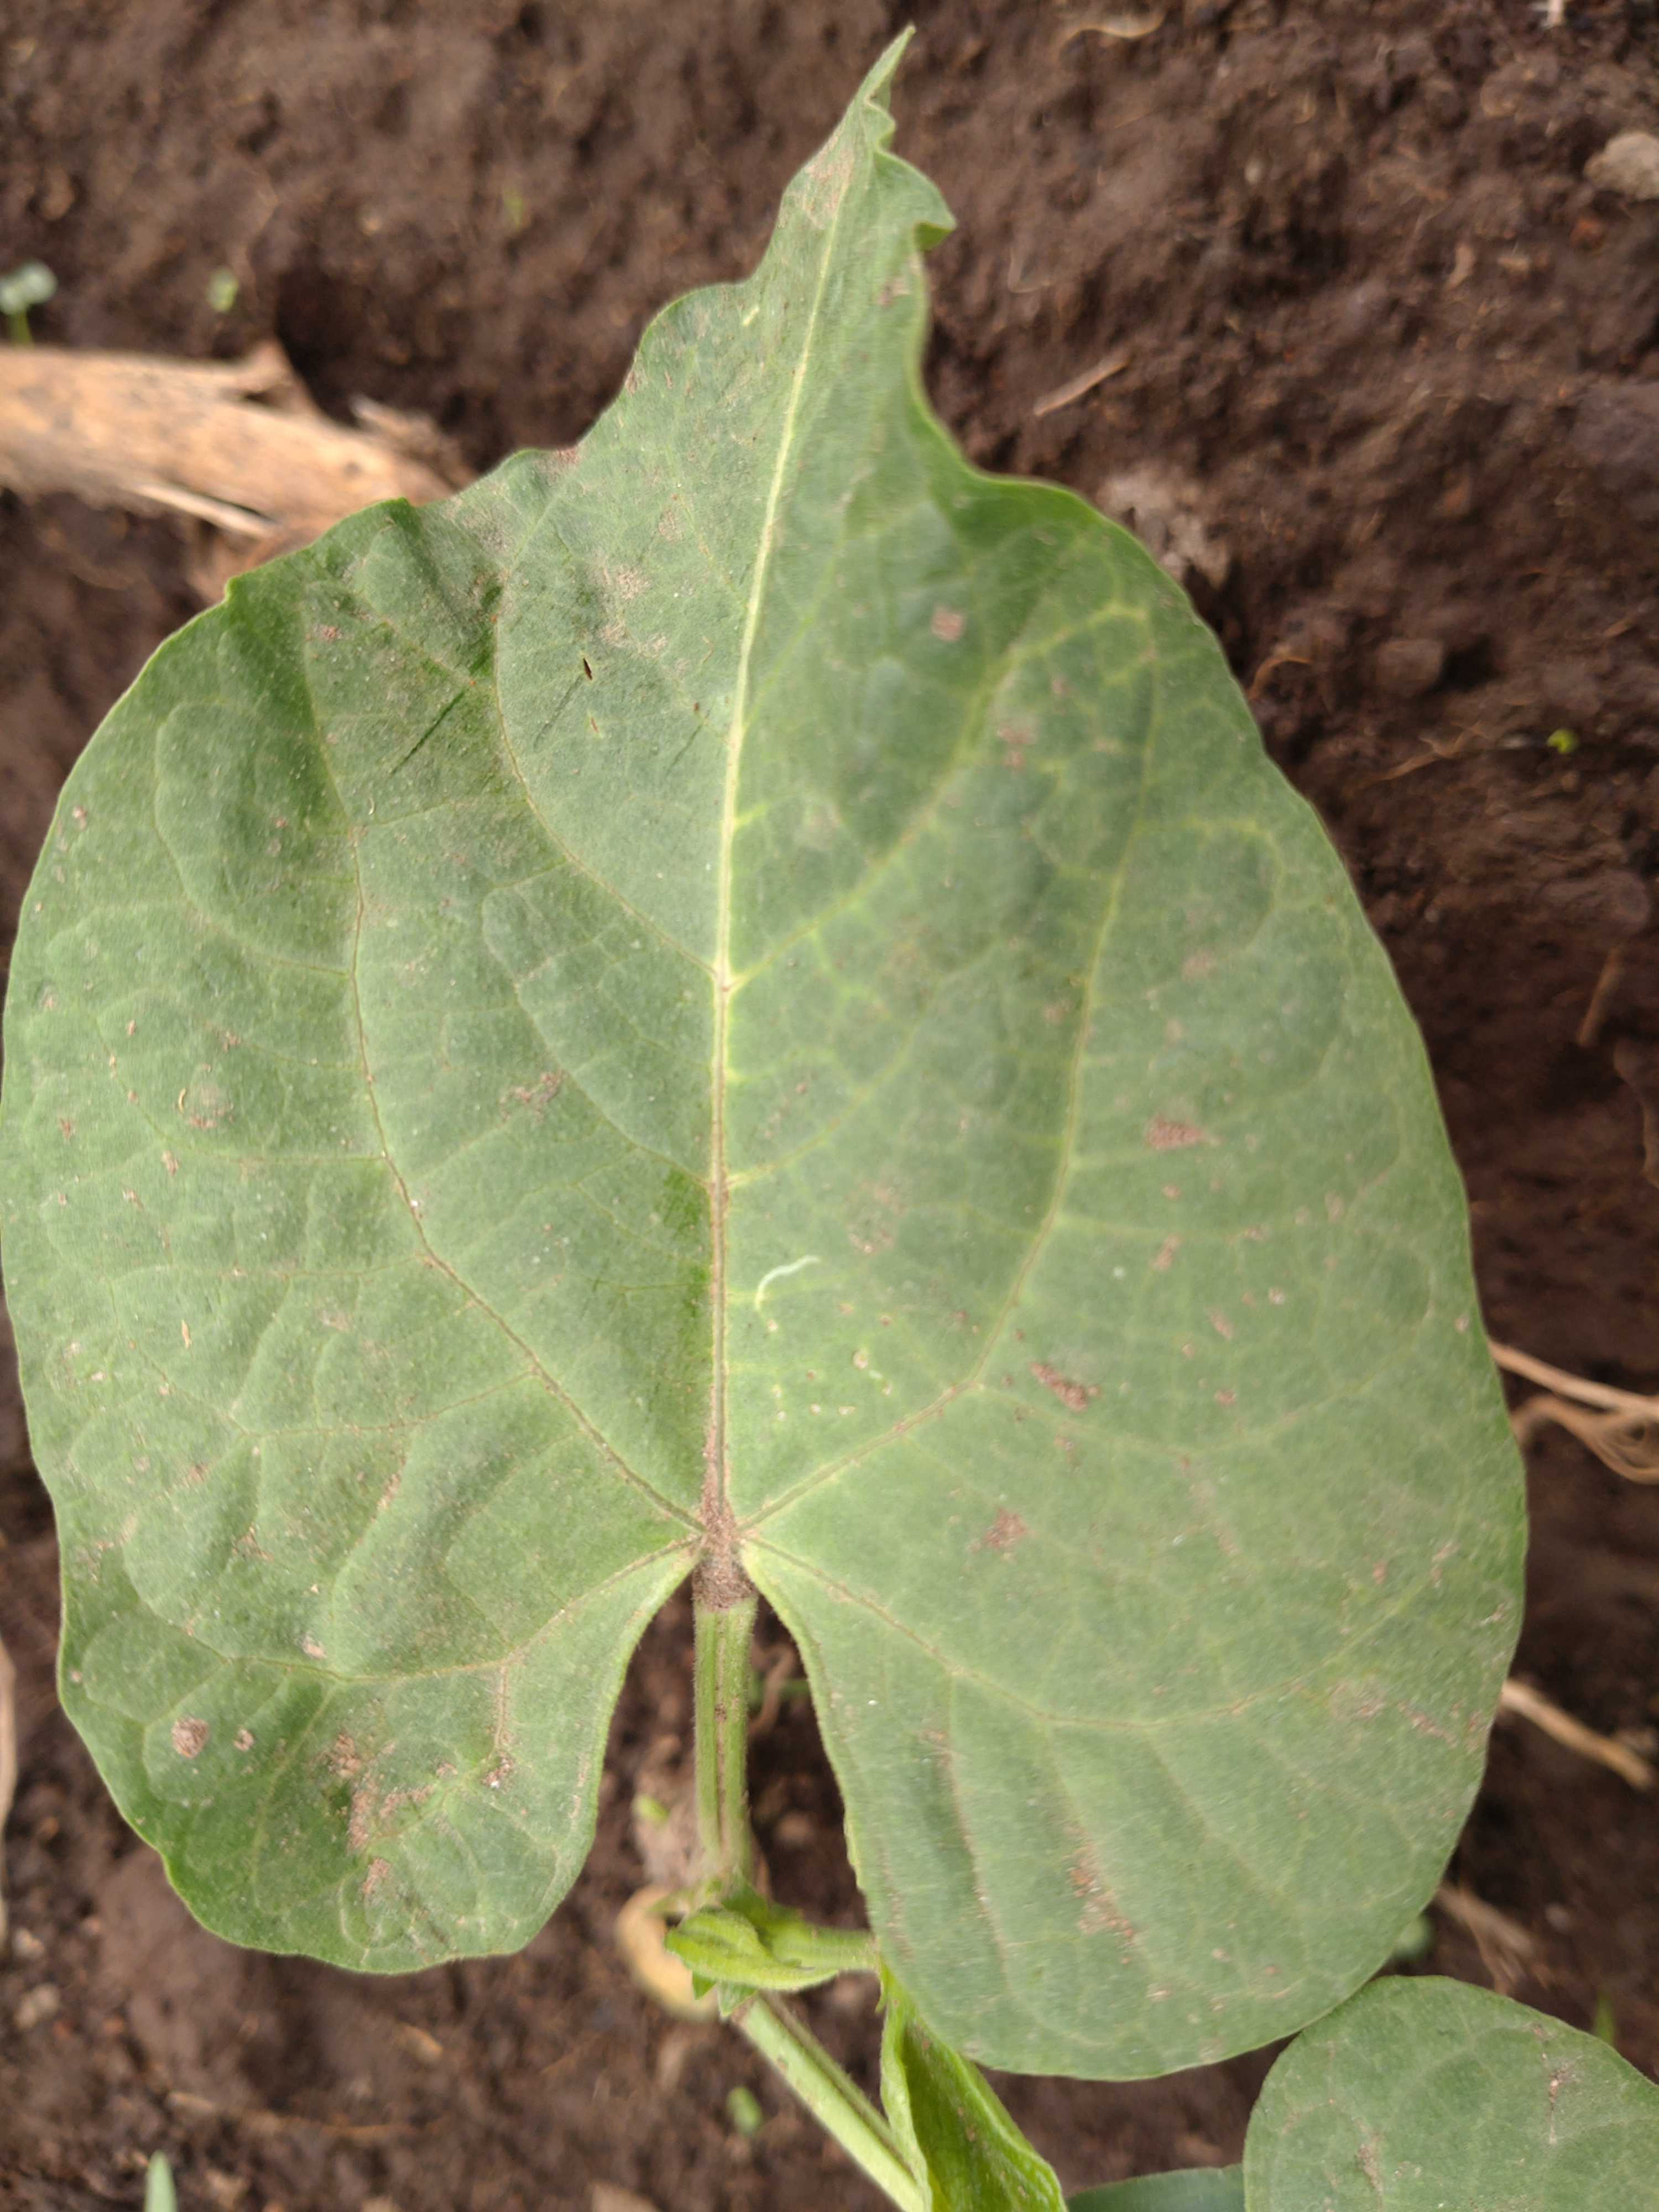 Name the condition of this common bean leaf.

healthy
